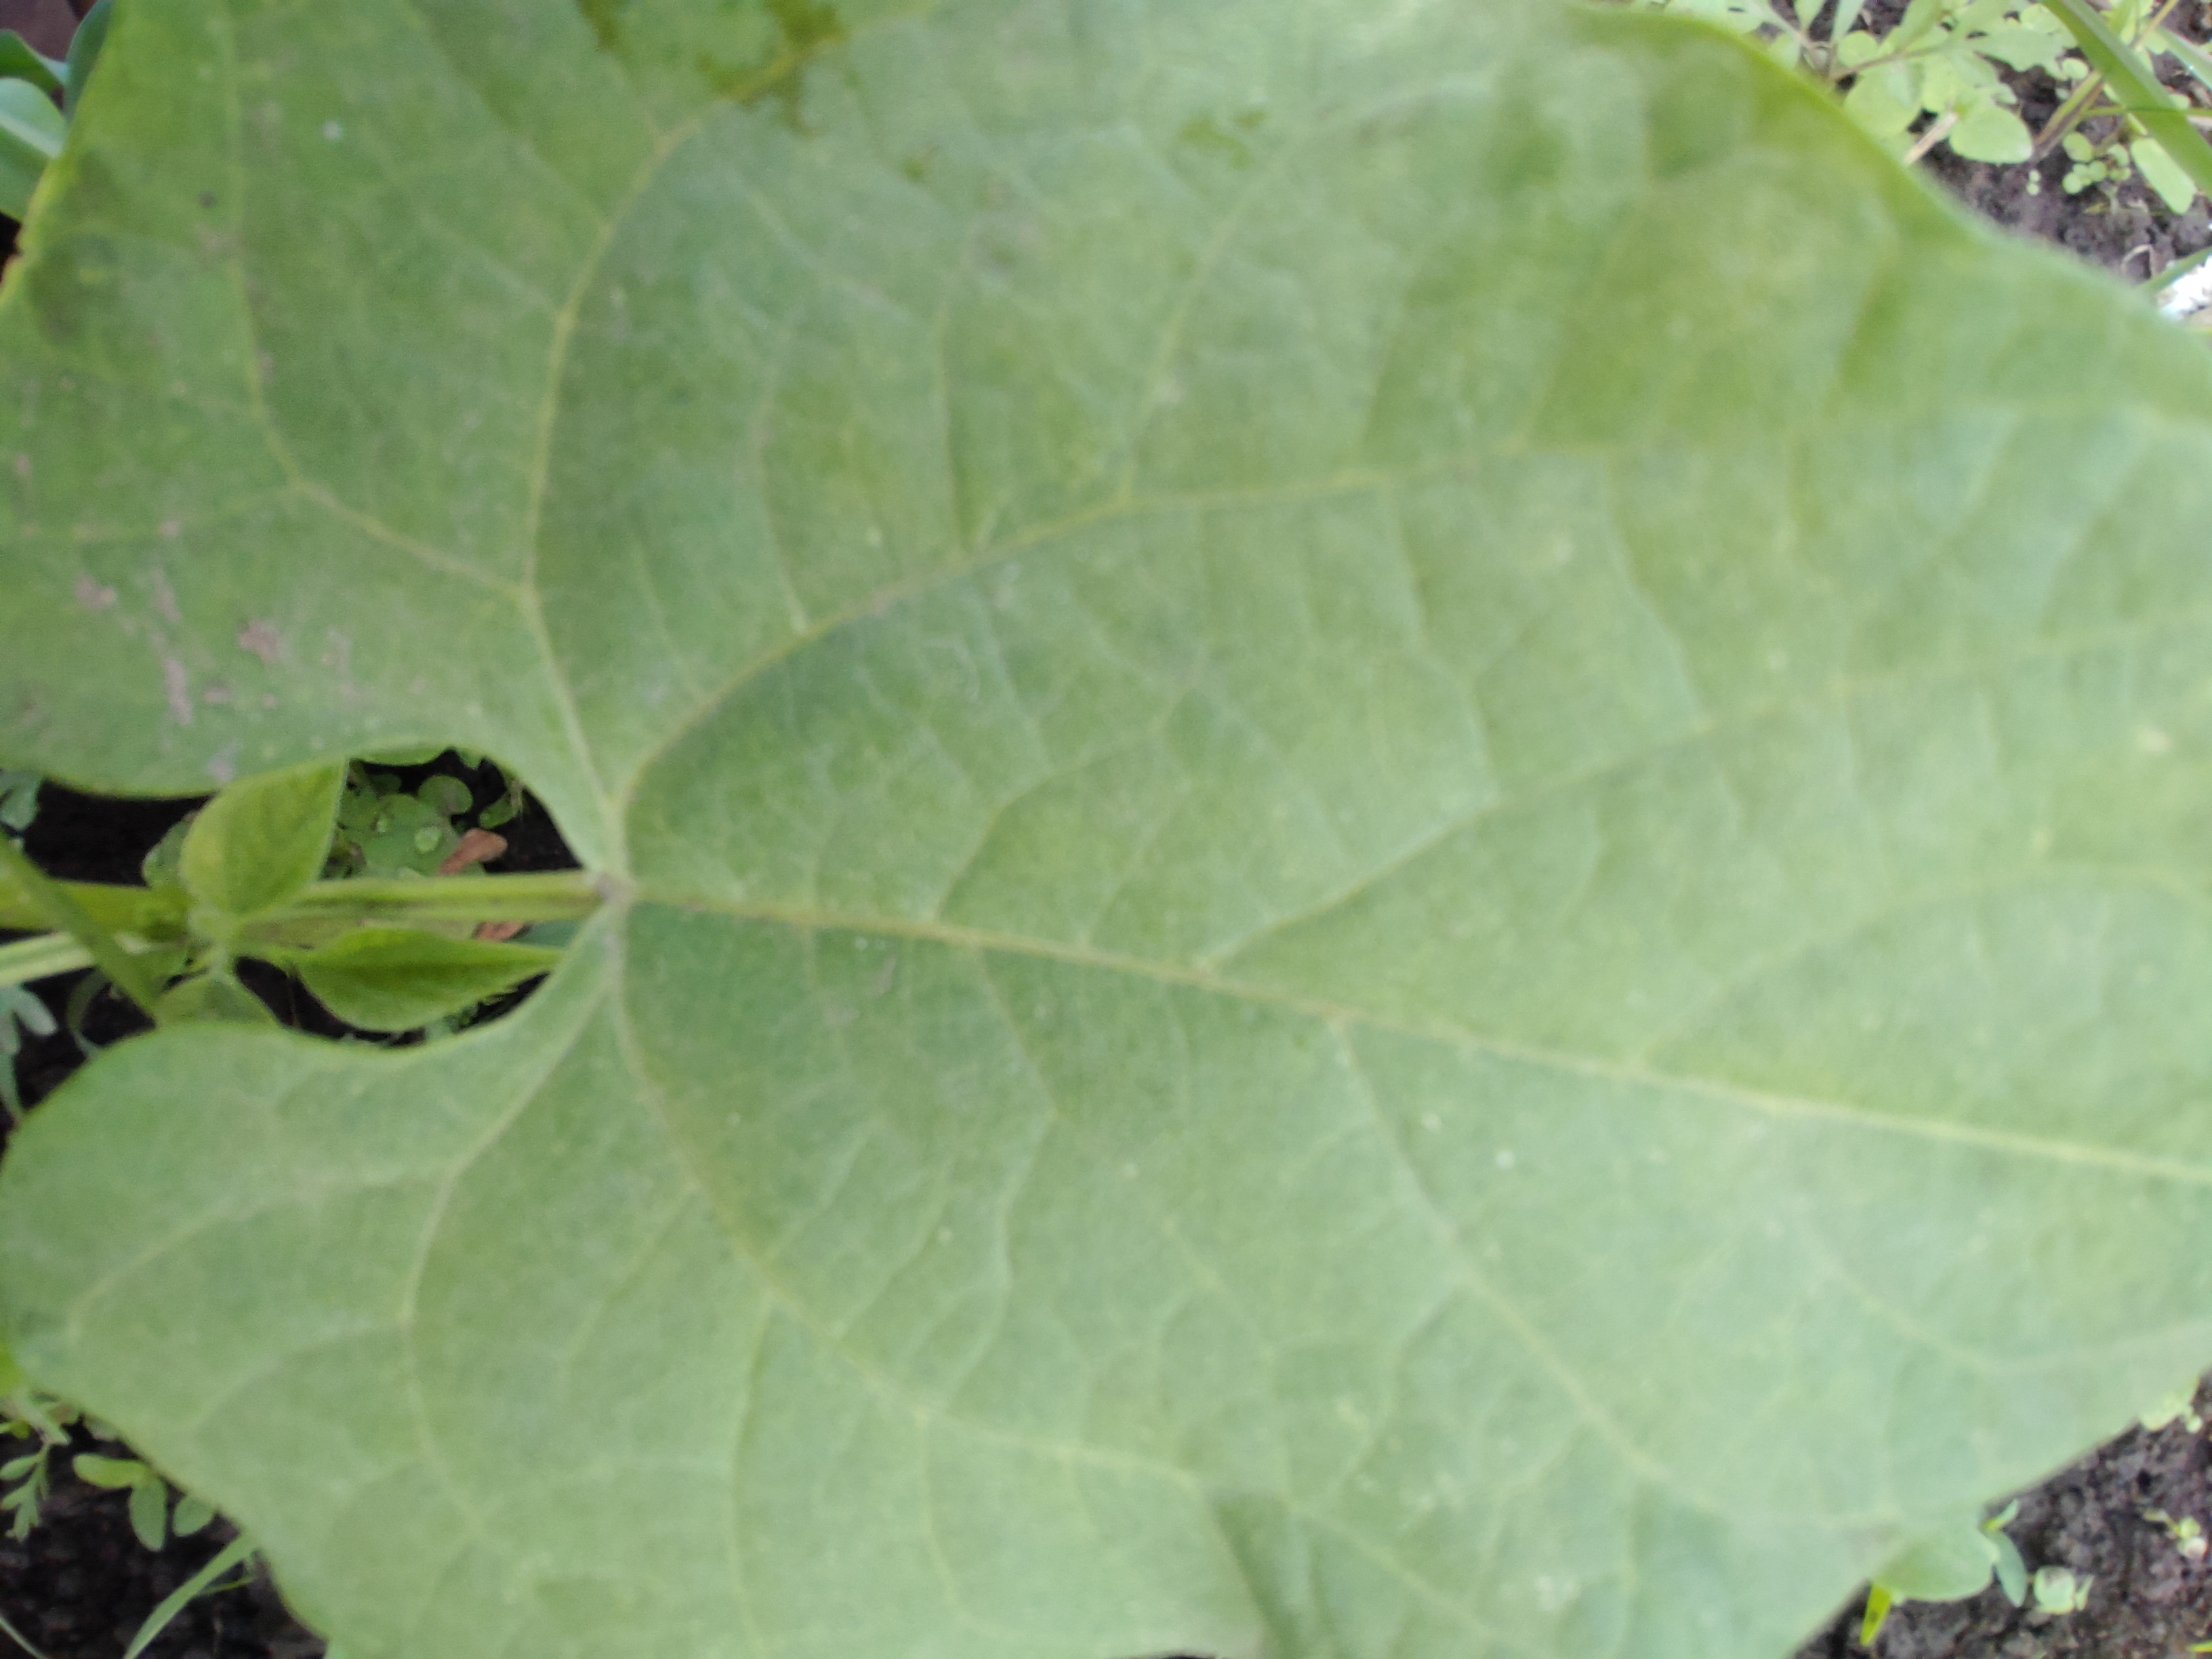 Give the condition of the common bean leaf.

healthy
